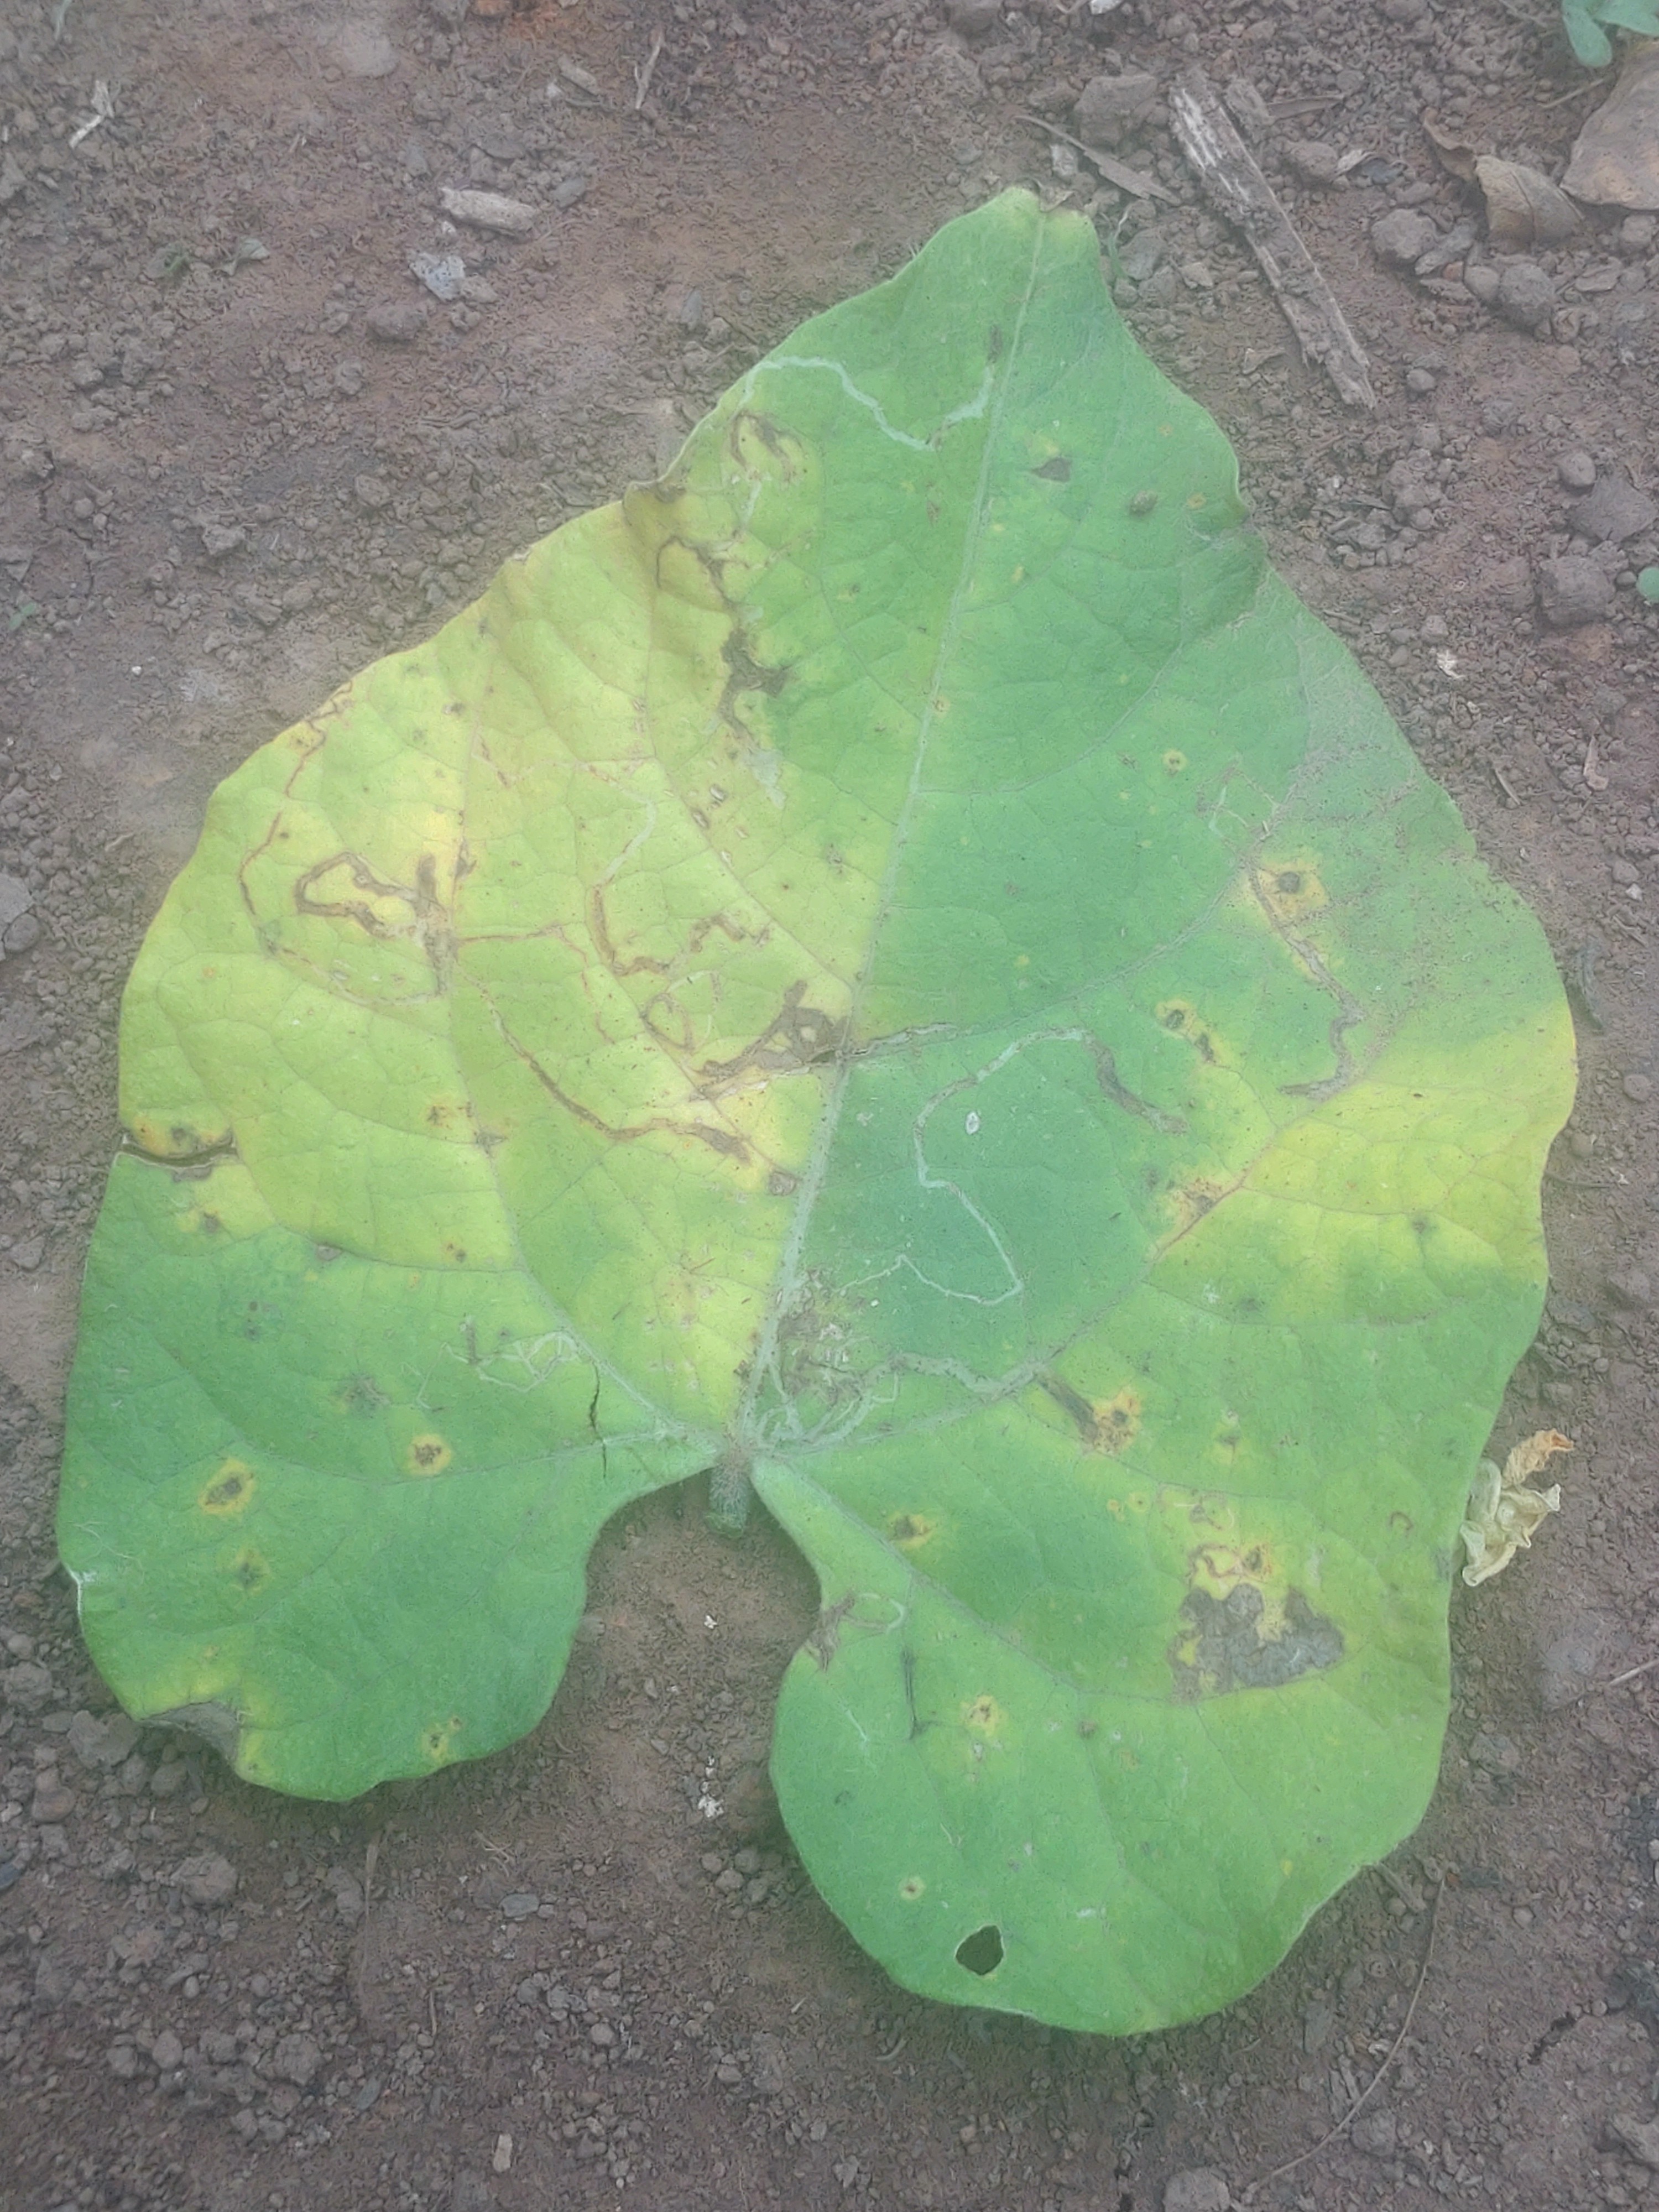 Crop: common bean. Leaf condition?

anthracnose
